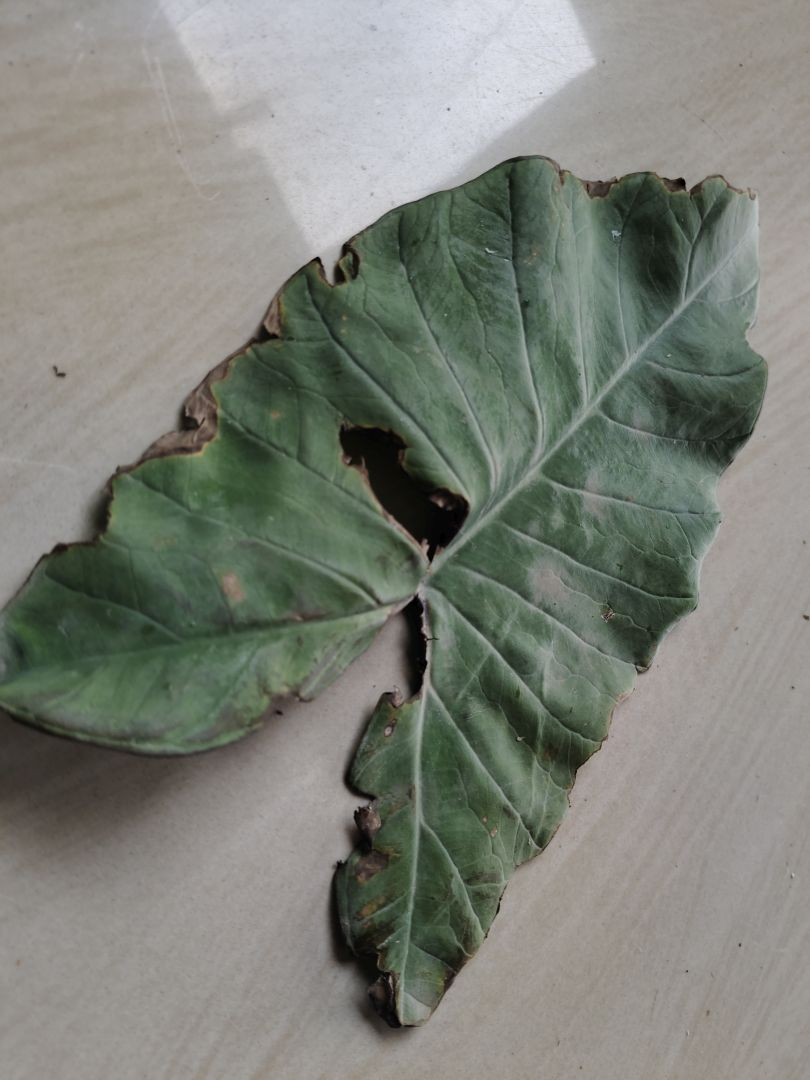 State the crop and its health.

taro, leaf blight
